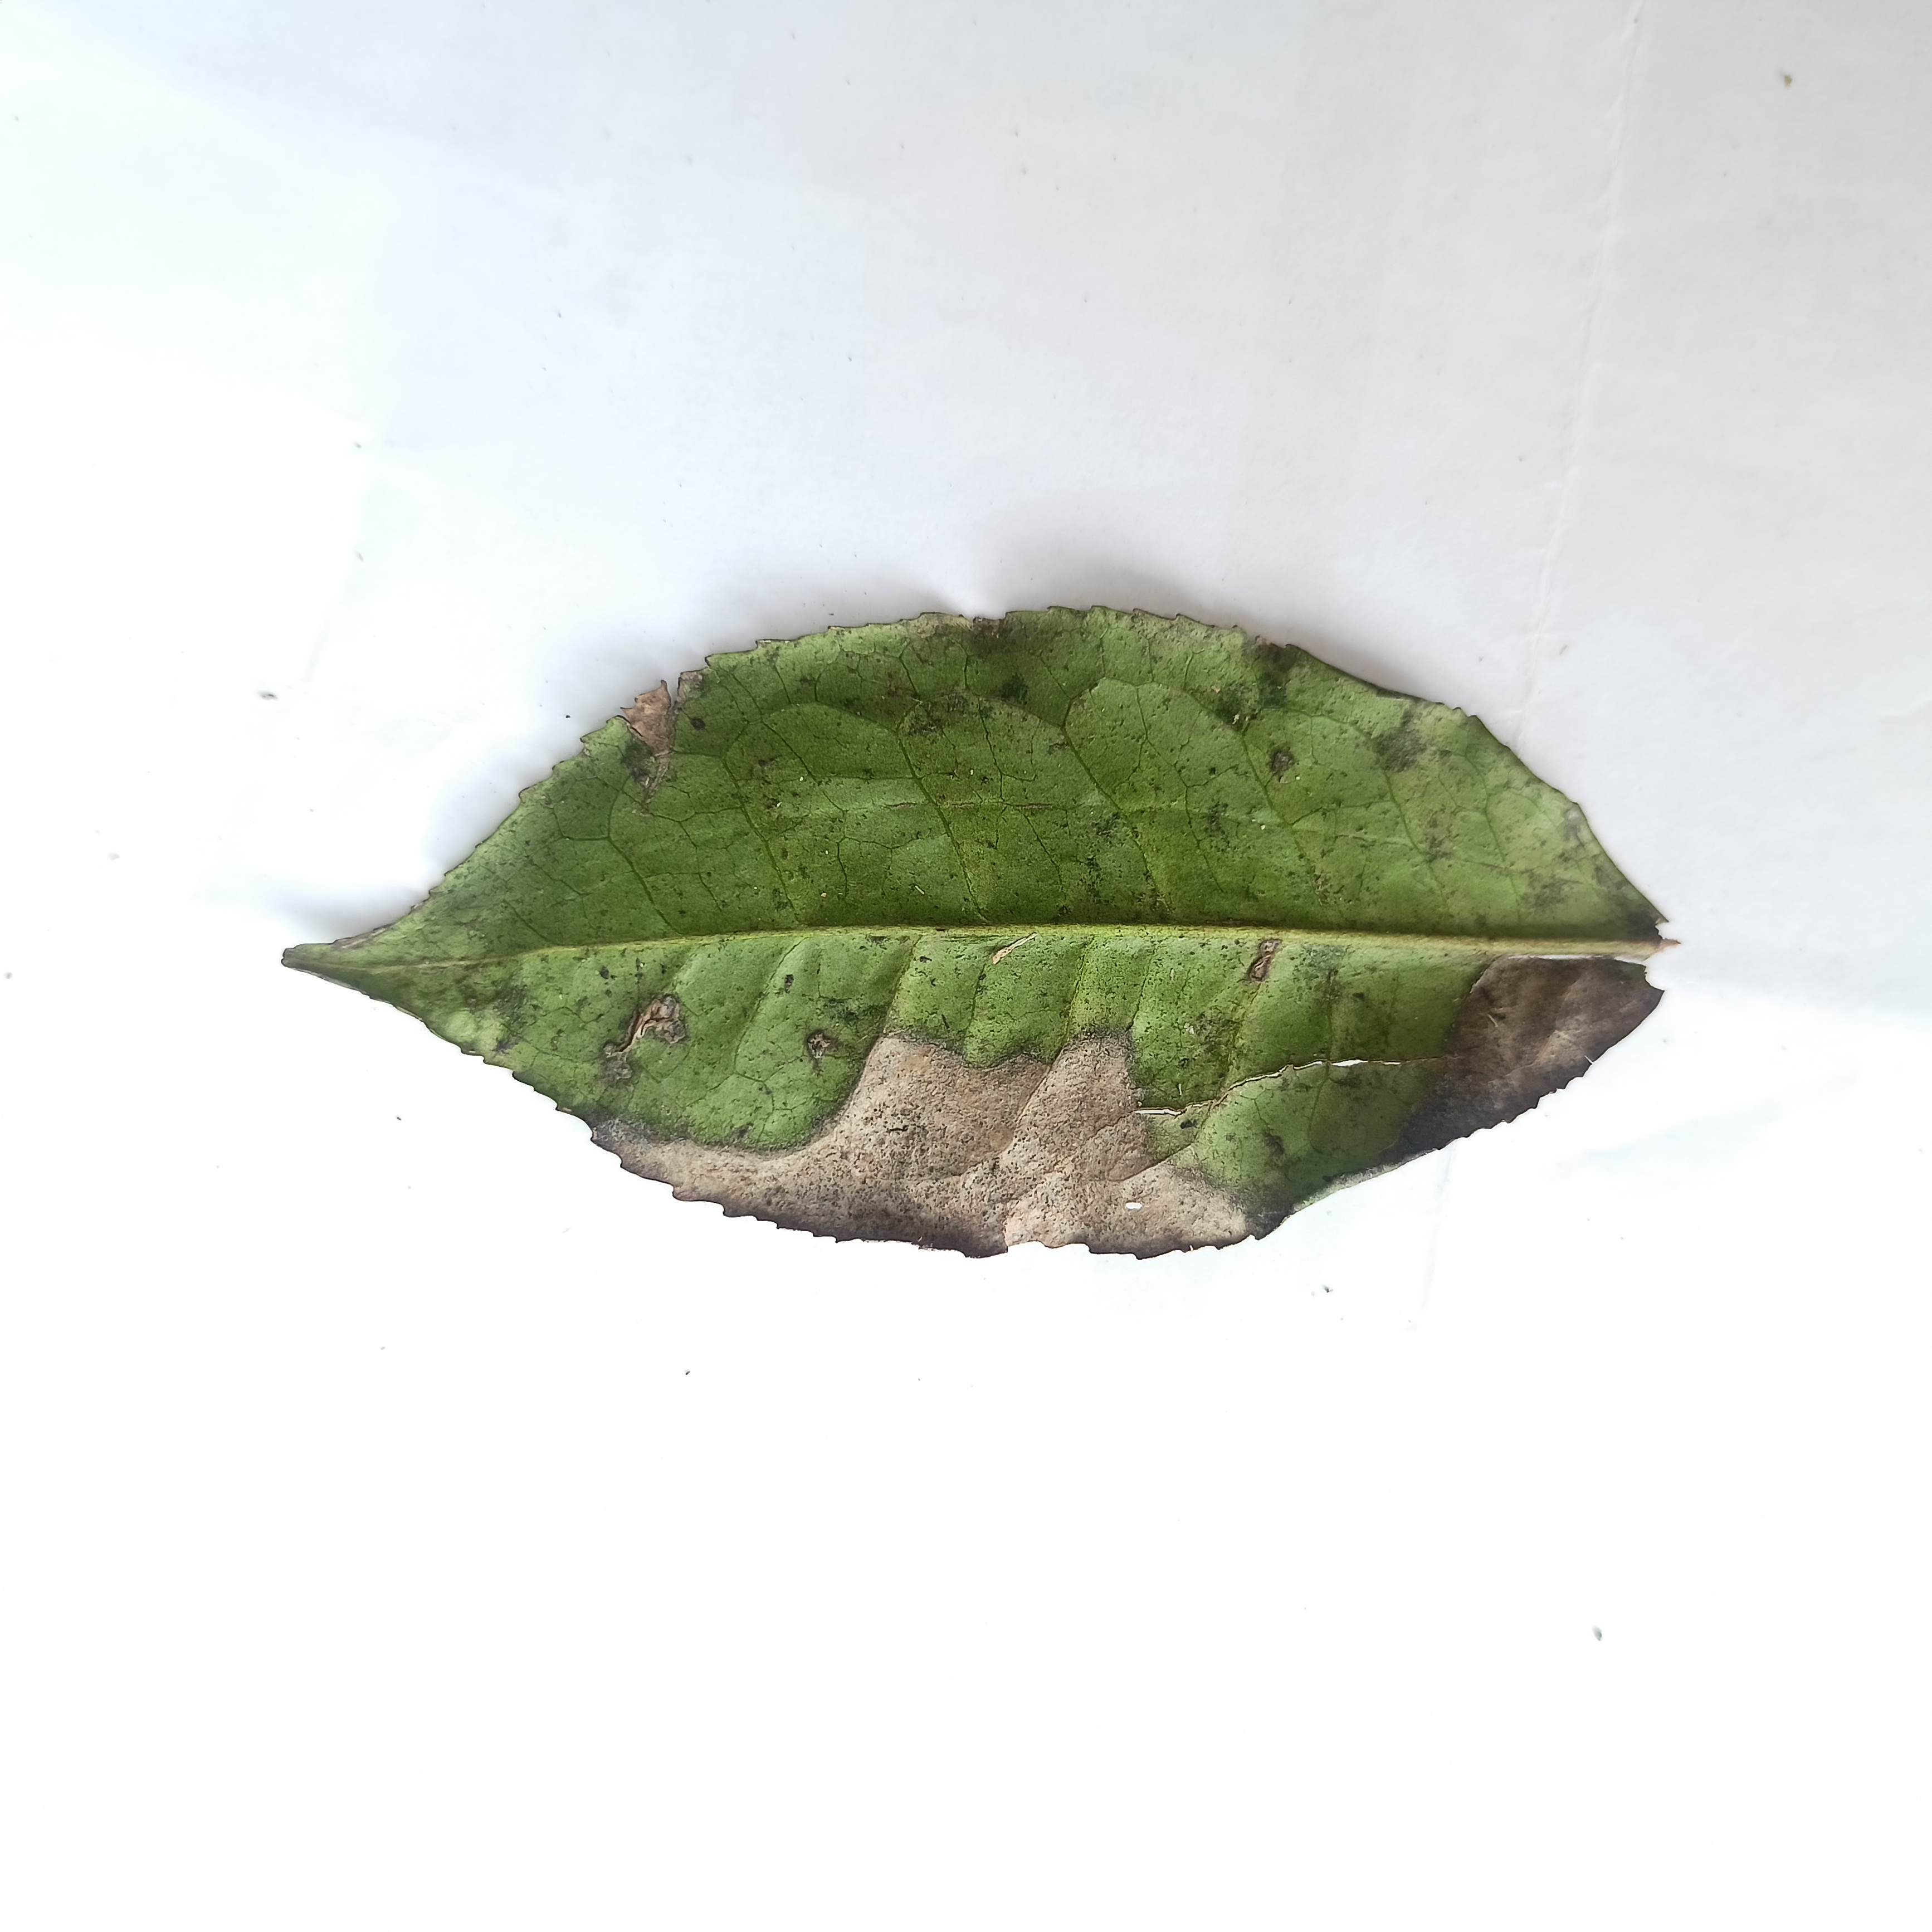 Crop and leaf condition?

tea, brown blight
